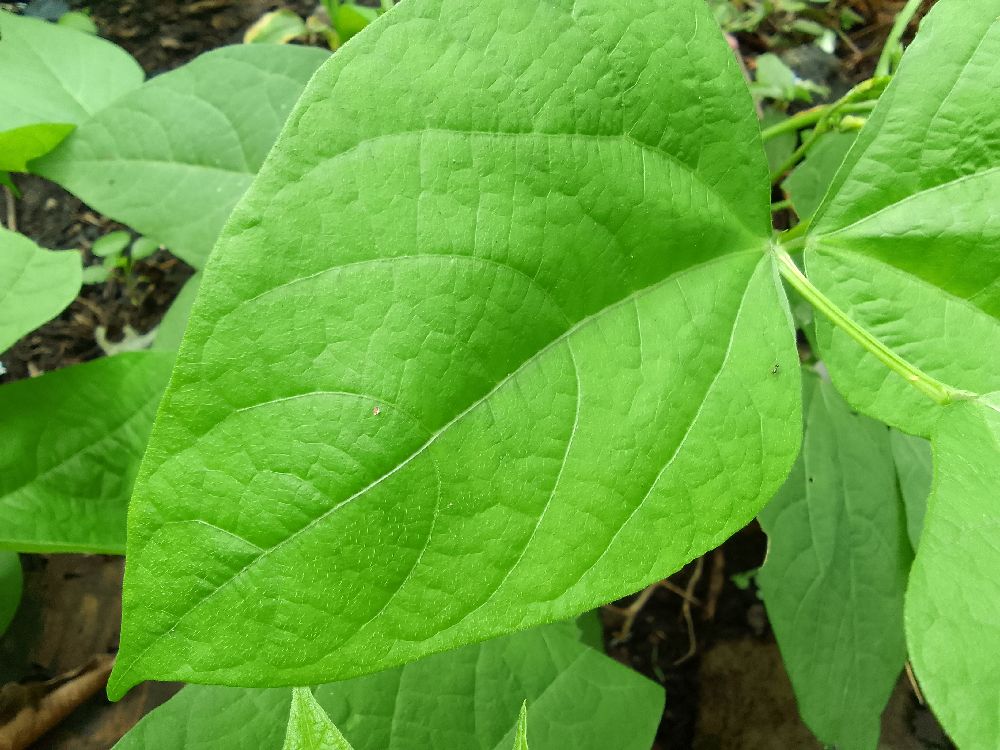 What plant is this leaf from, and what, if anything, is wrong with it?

common bean, healthy
